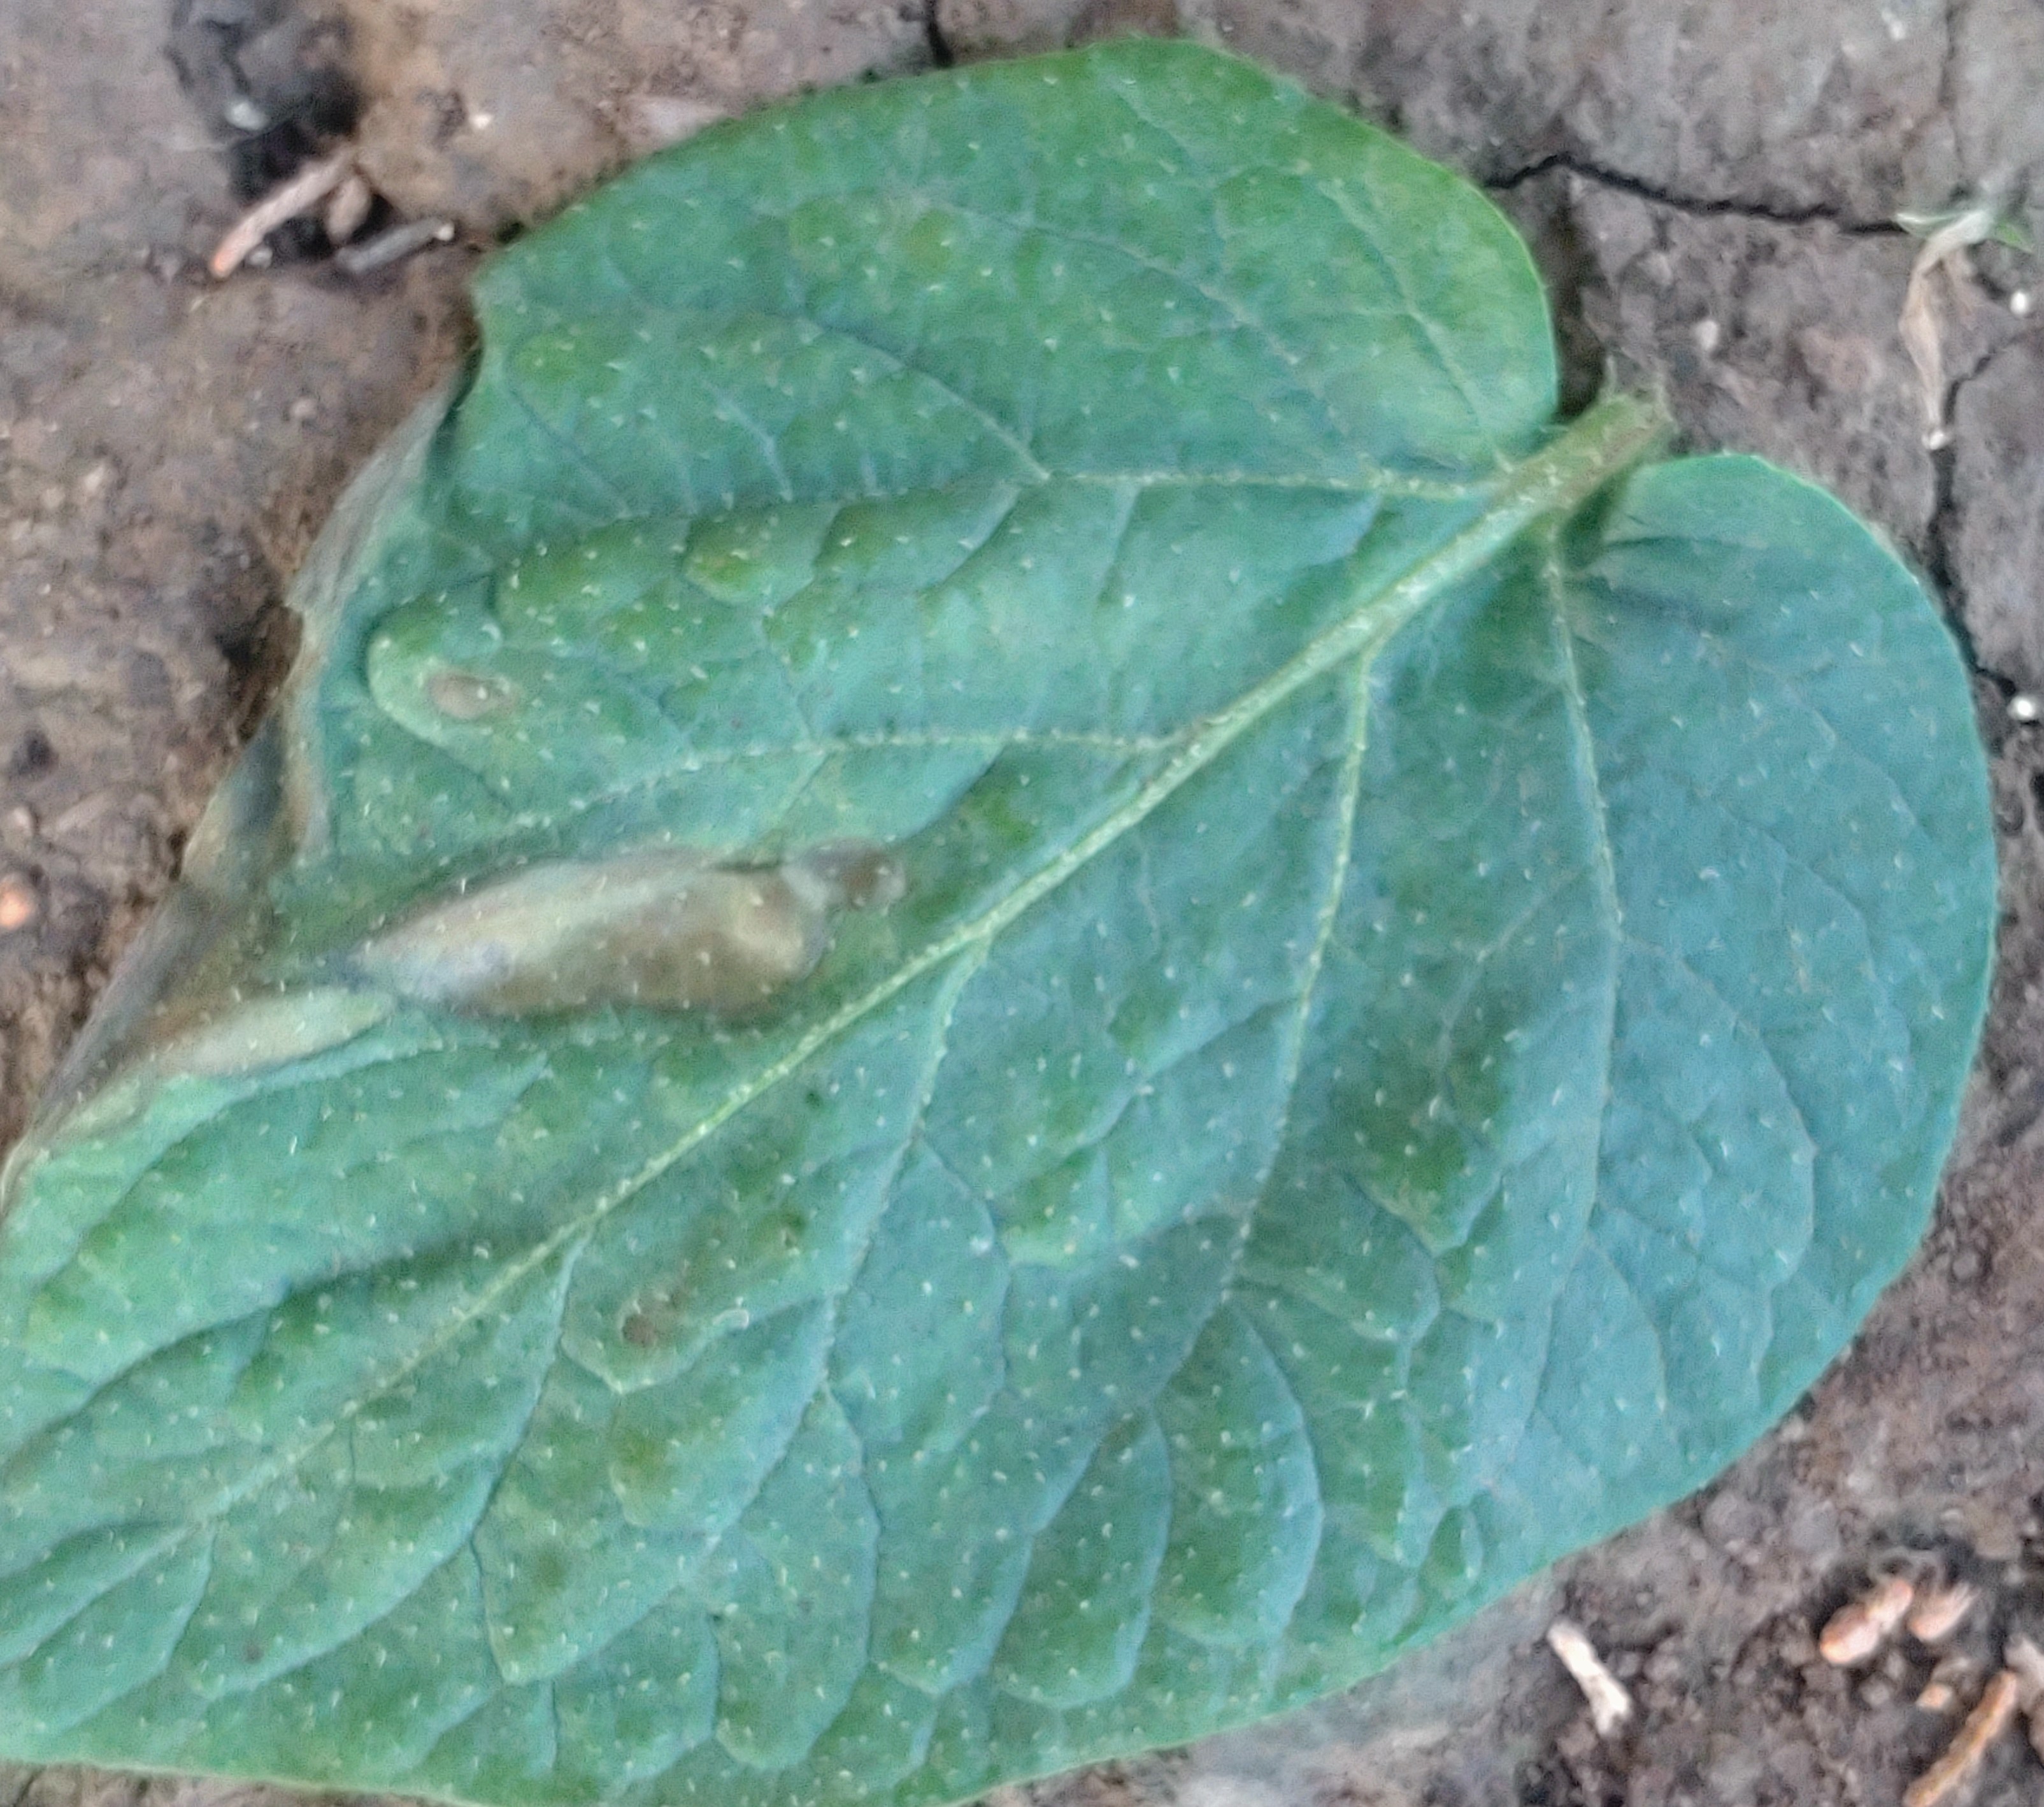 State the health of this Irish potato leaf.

early blight
